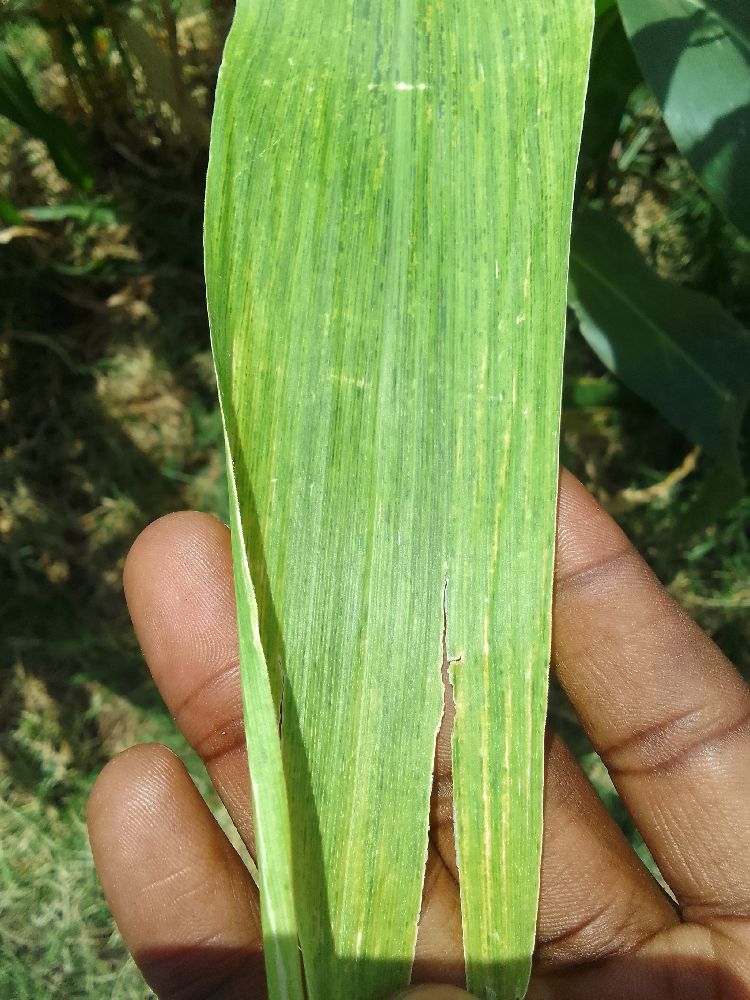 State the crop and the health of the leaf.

maize, maize lethal necrosis
